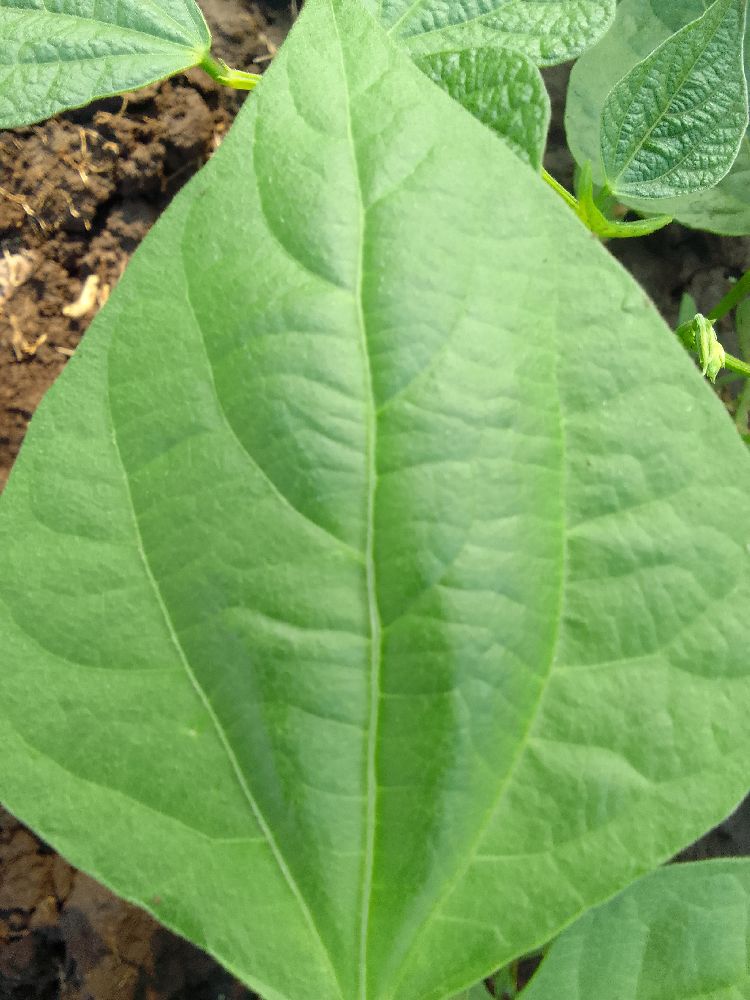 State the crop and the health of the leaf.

common bean, healthy
